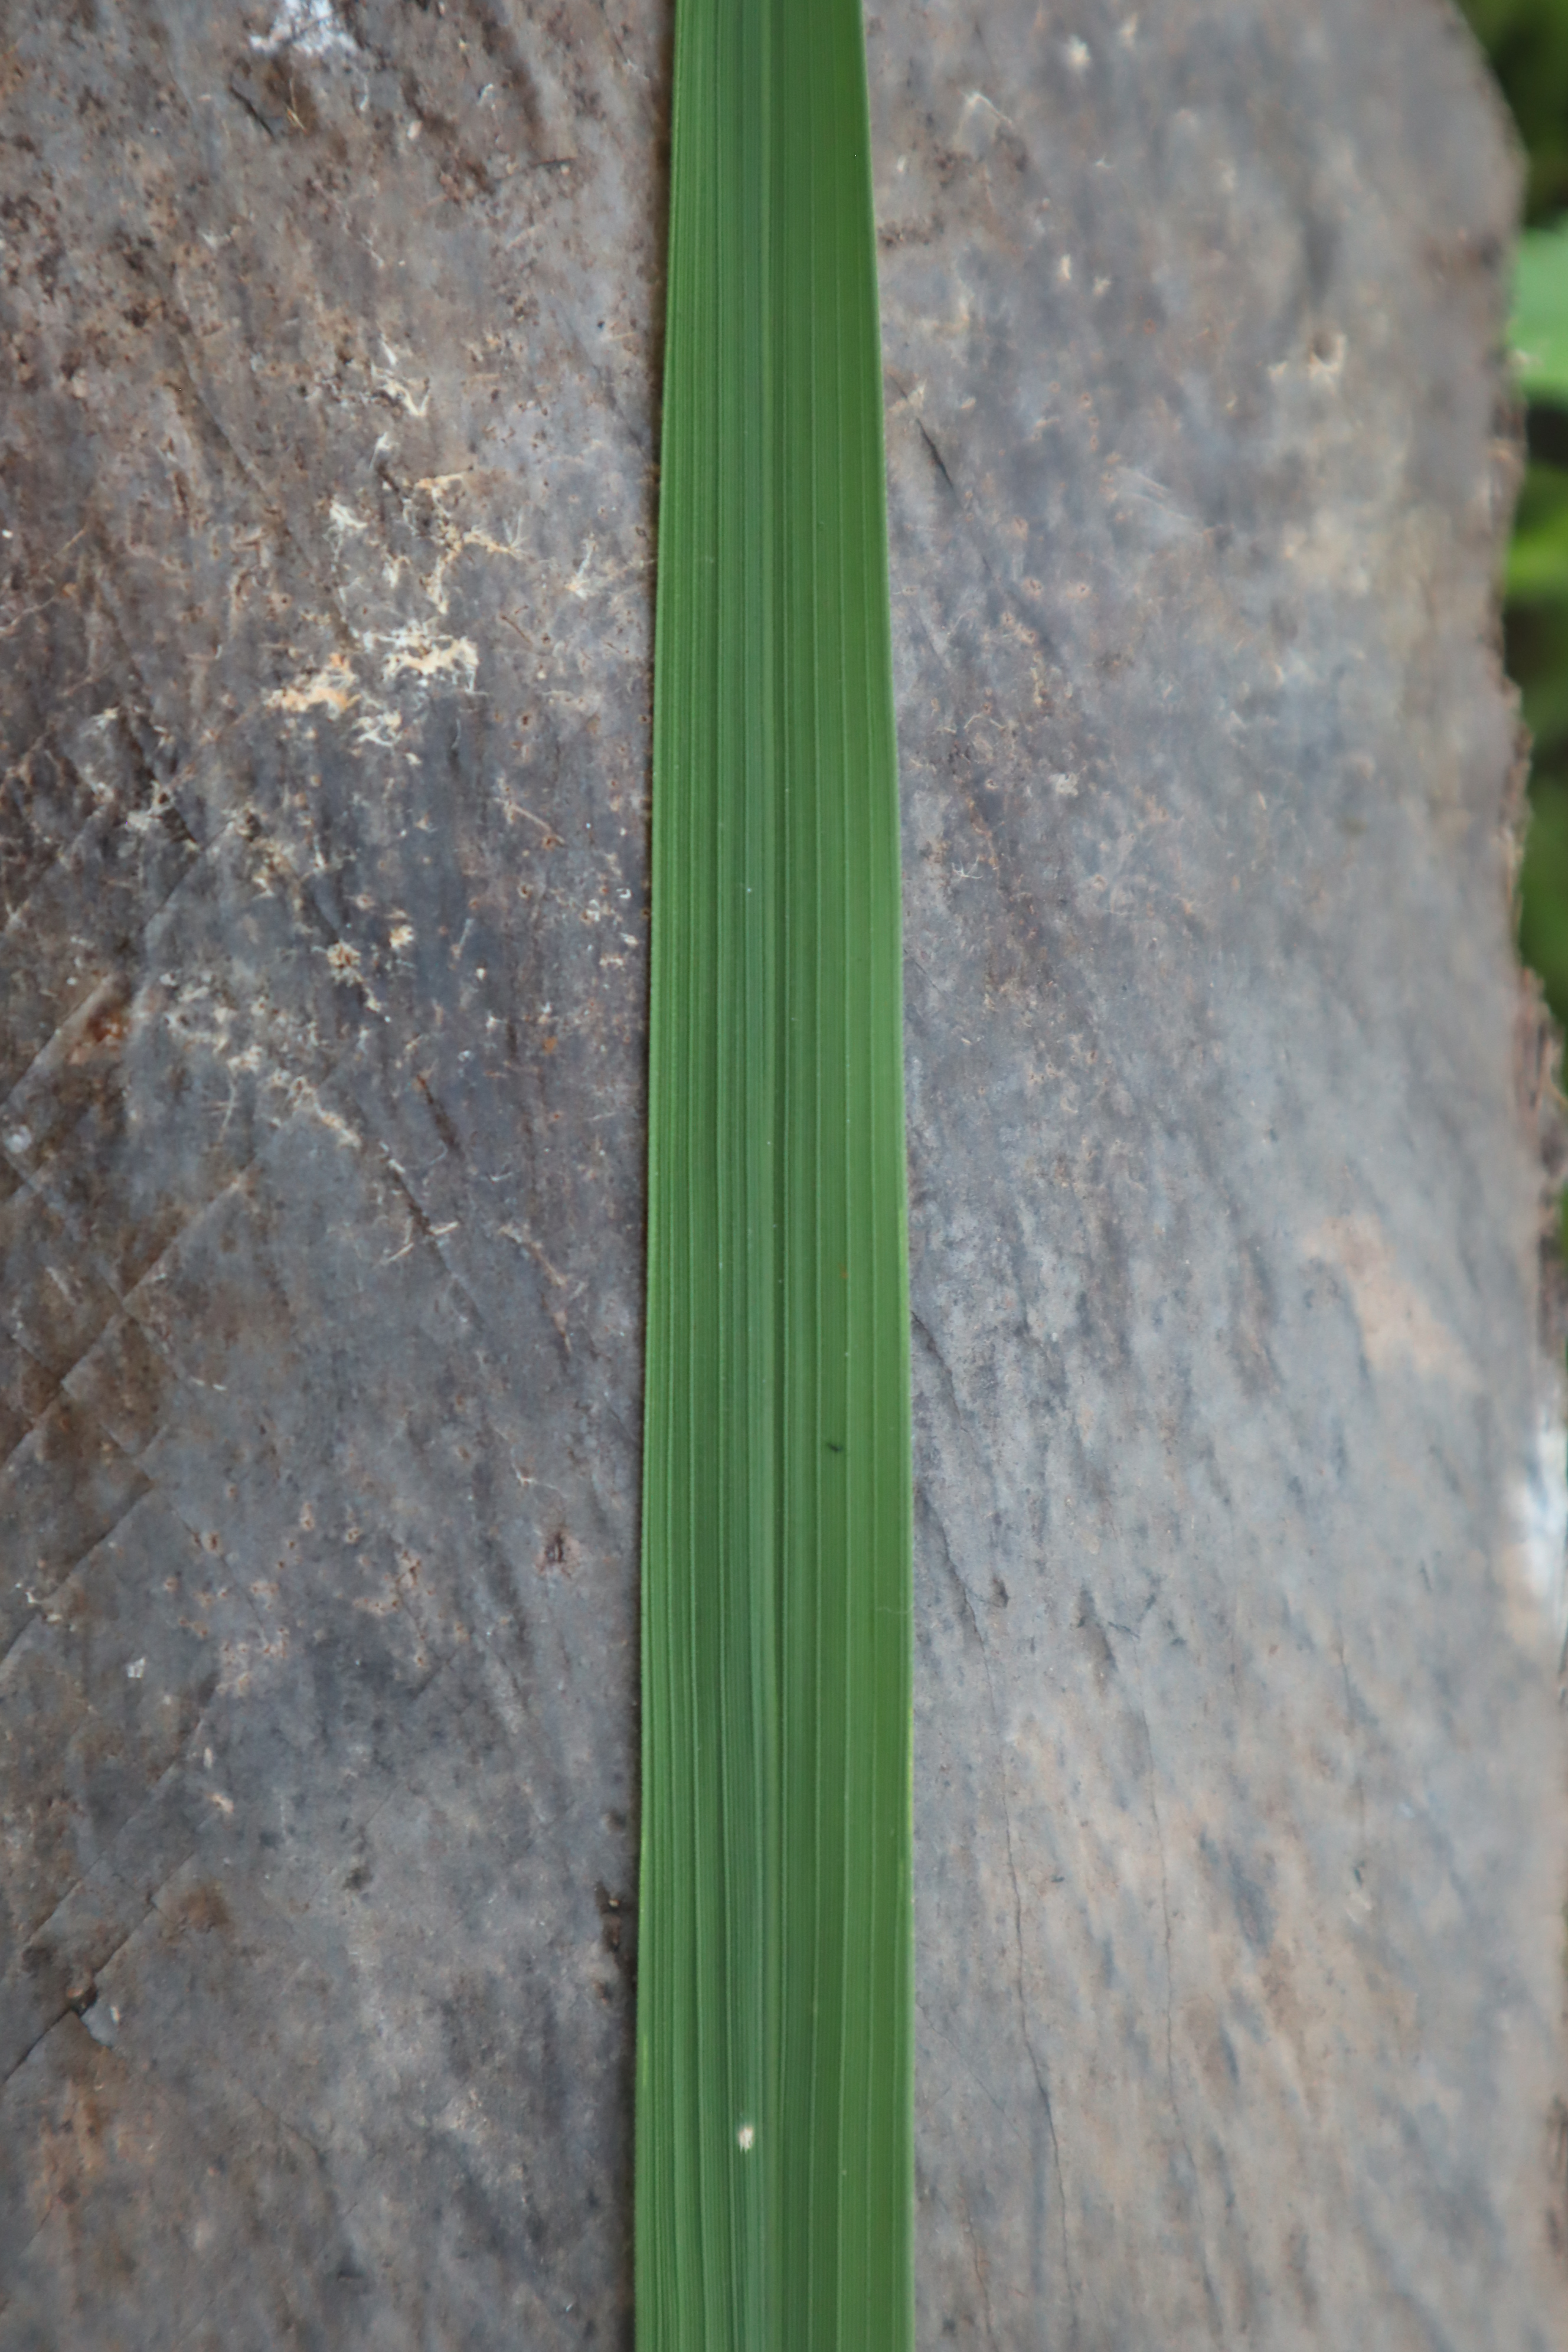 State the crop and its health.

rice, healthy leaves
